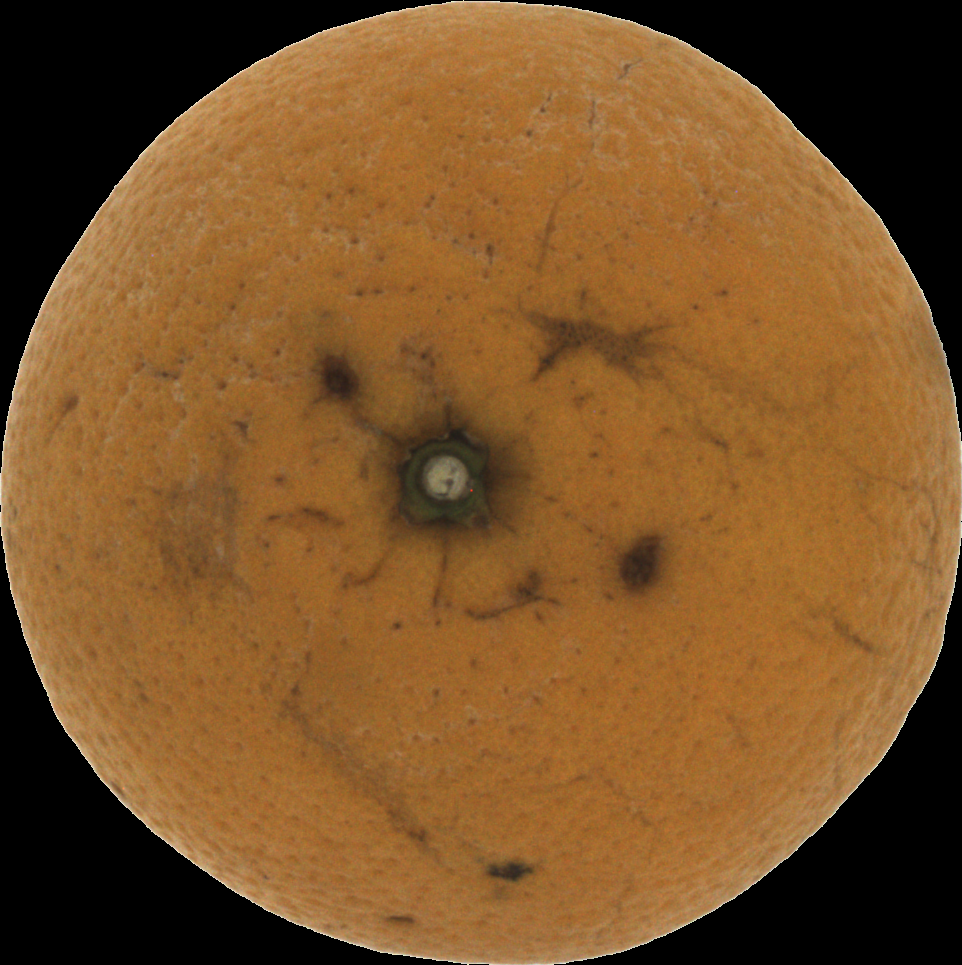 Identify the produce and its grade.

orange, bad
